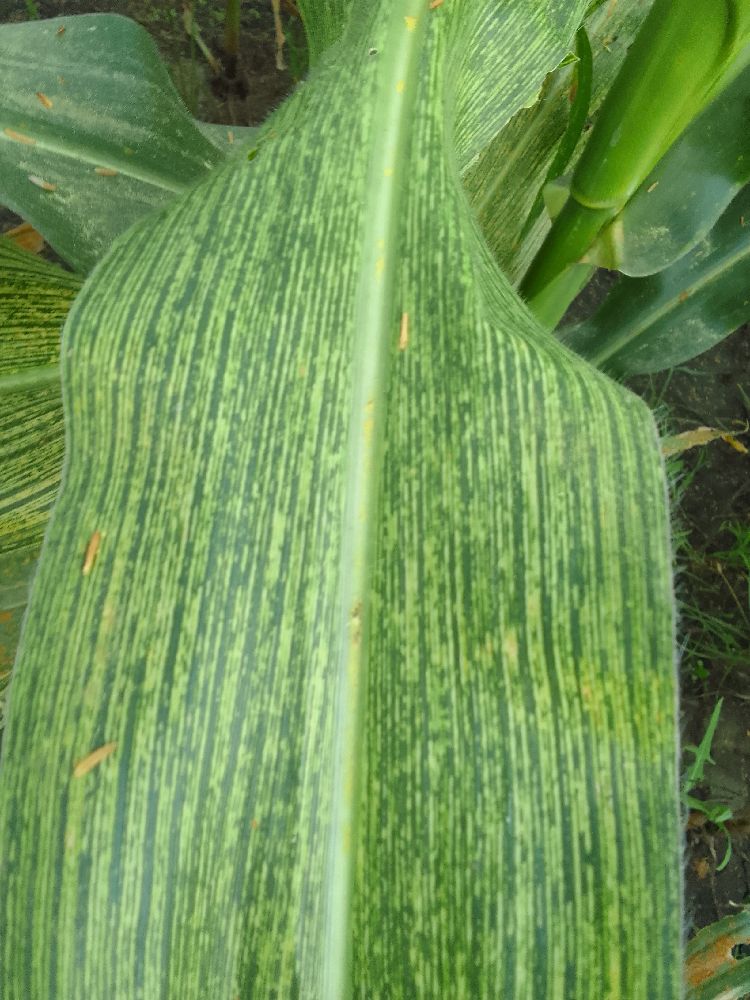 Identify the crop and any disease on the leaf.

maize, maize streak virus
